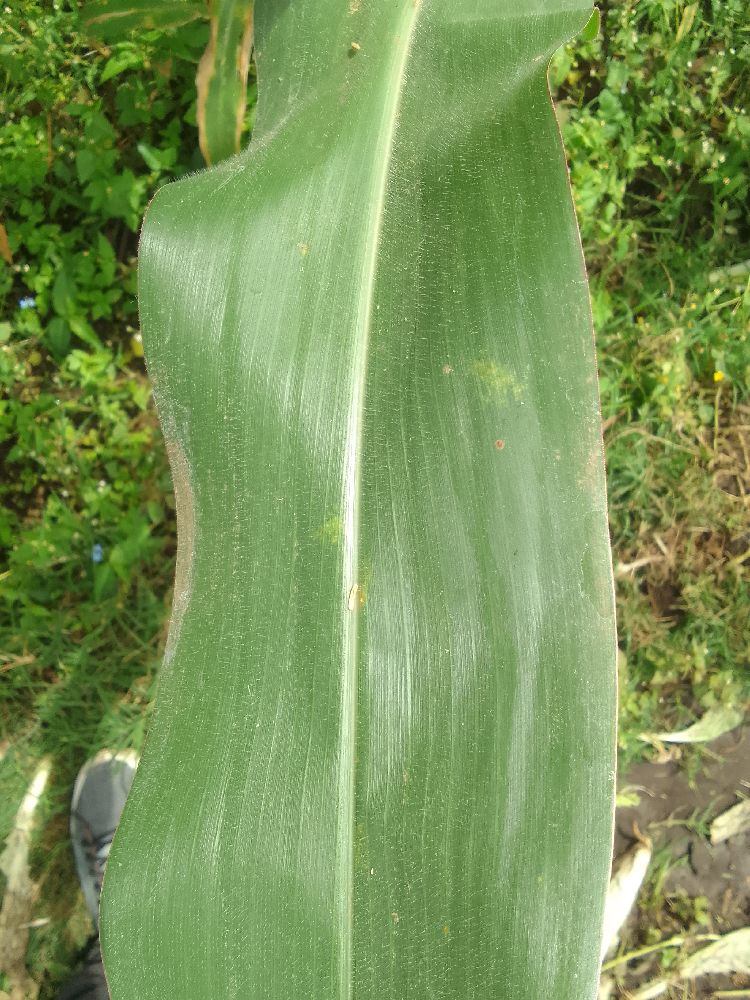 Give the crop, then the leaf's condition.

maize, healthy
